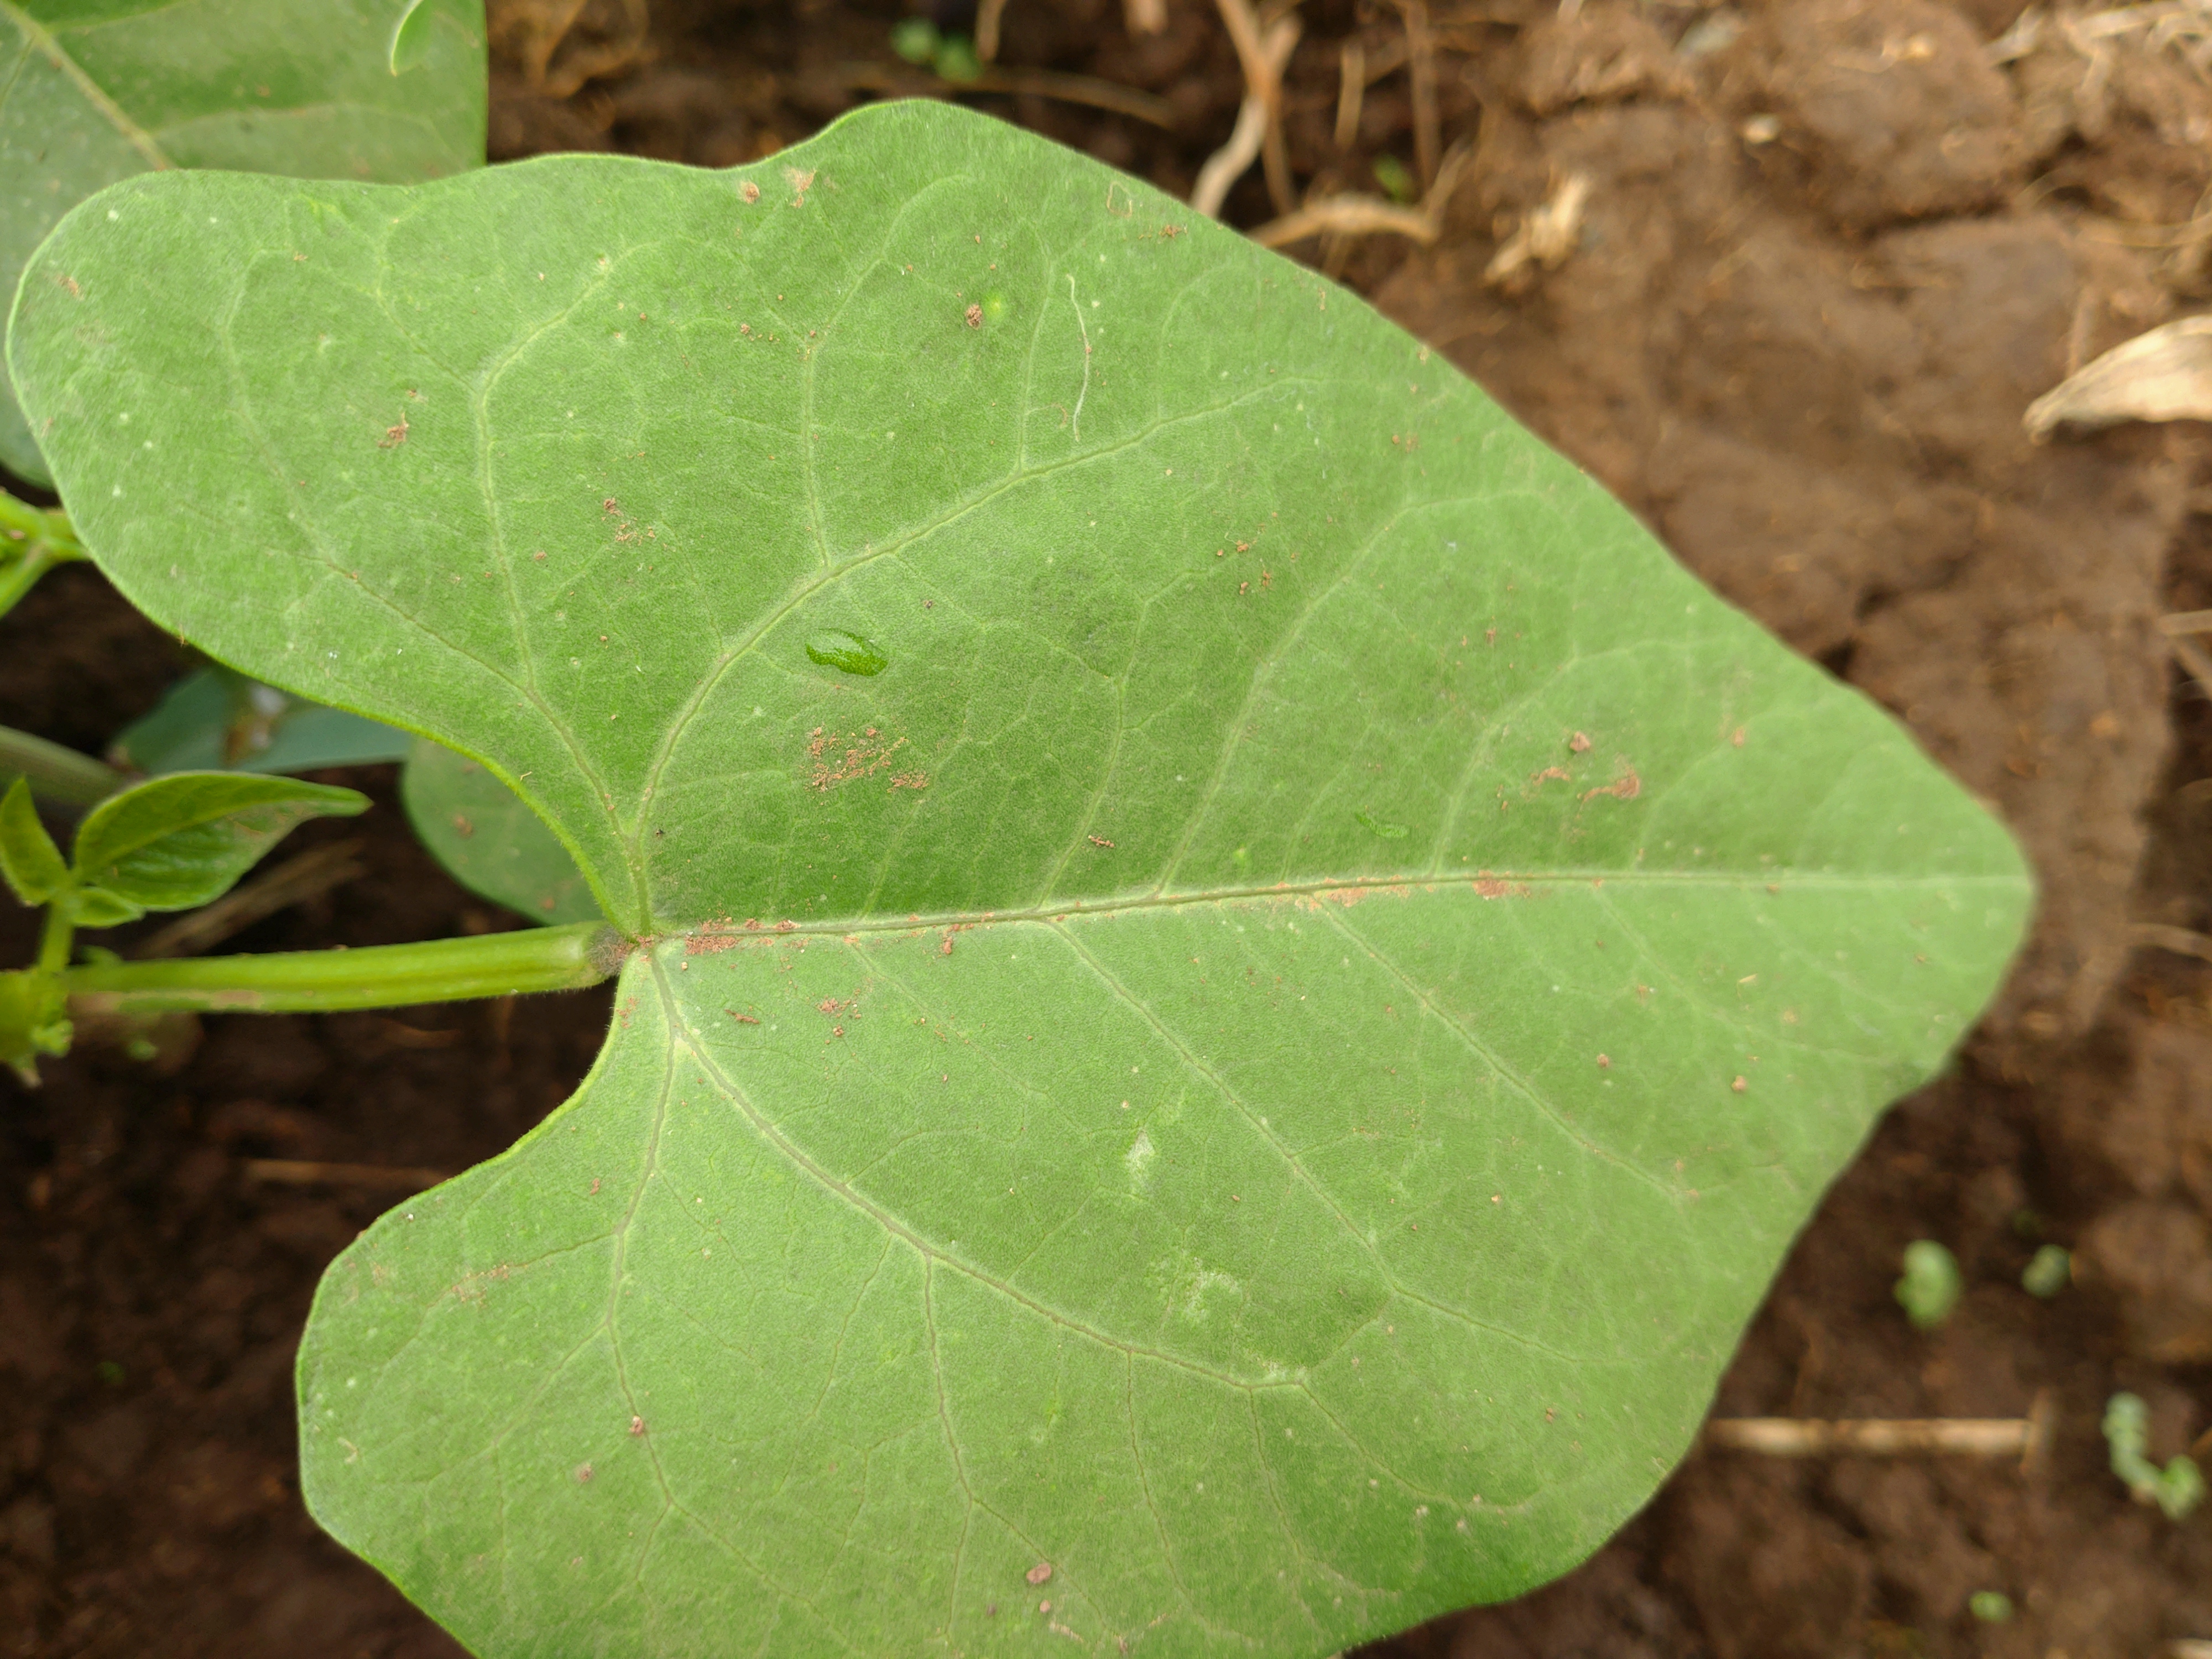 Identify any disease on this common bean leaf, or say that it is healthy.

healthy
